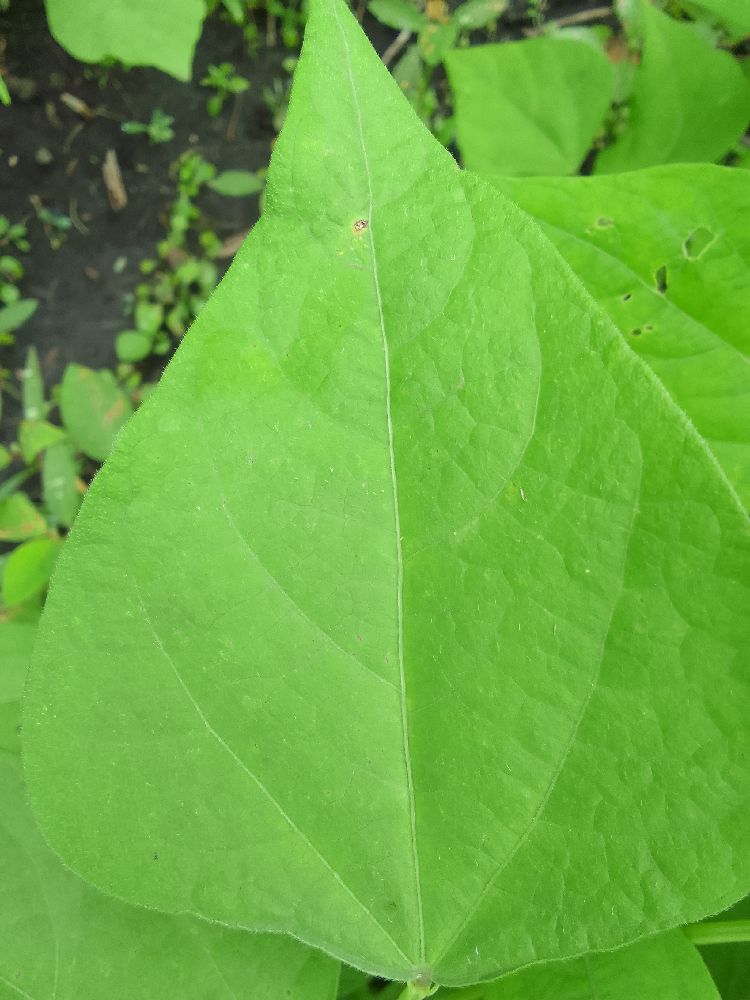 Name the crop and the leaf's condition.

common bean, healthy
